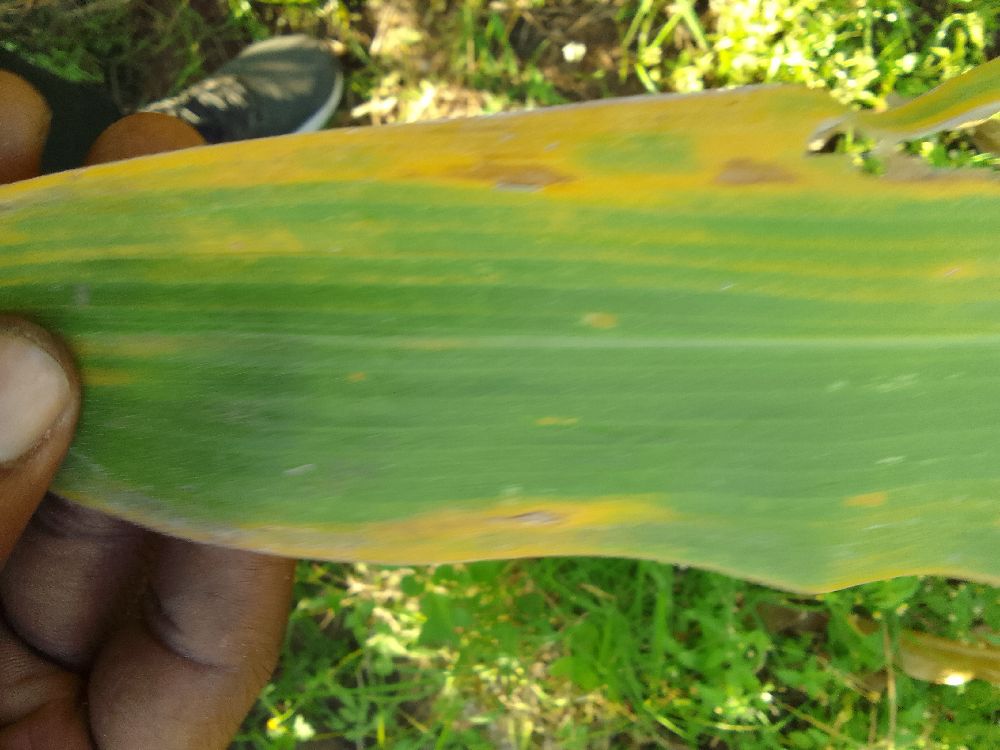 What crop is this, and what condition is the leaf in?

maize, maize lethal necrosis
